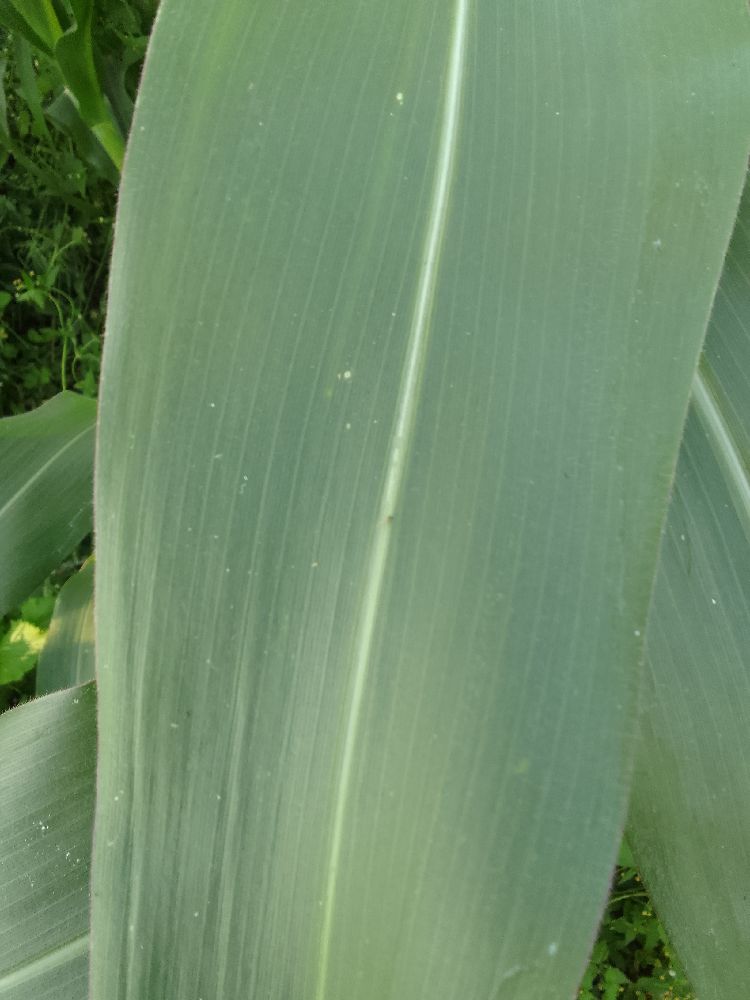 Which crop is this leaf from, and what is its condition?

maize, healthy
